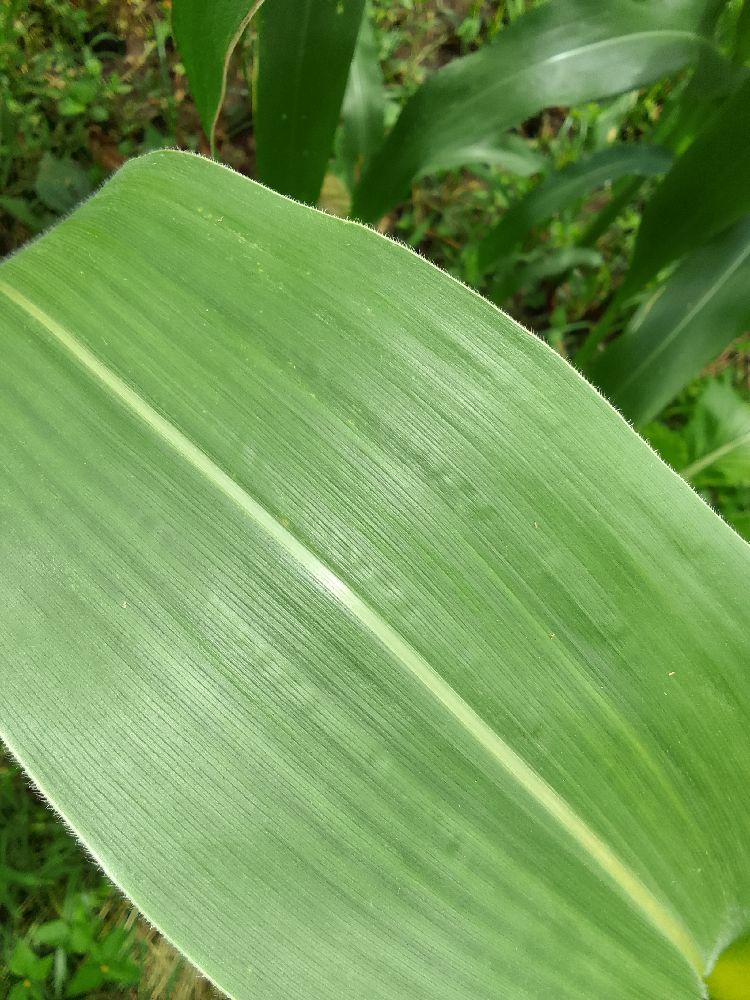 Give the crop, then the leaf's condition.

maize, healthy
